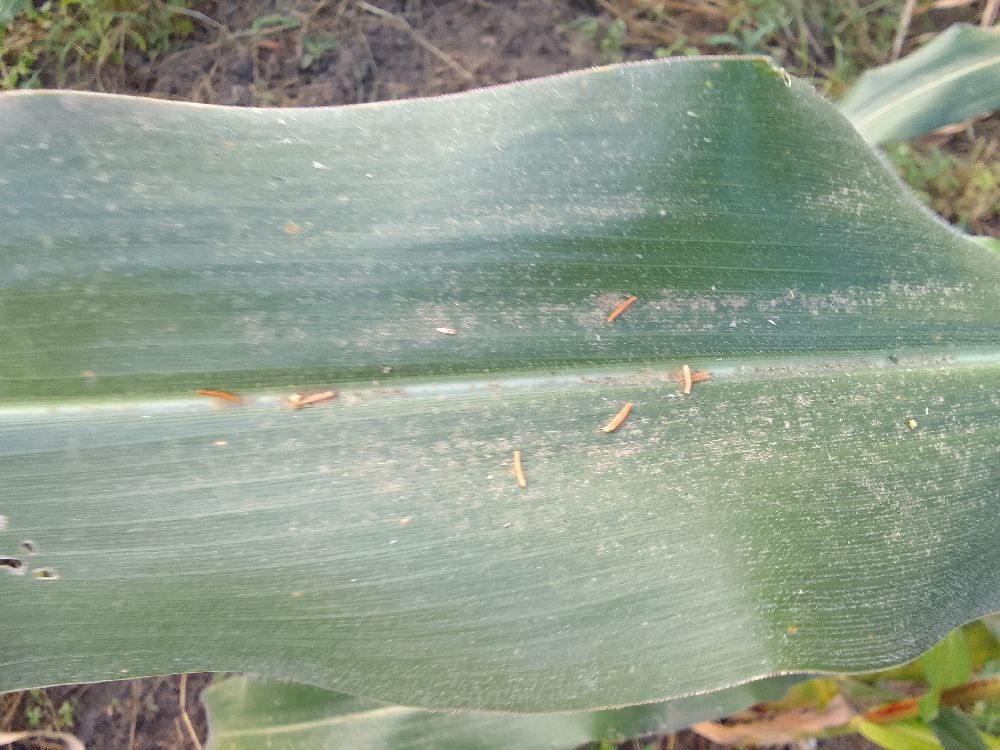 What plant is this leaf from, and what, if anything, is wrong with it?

maize, healthy
